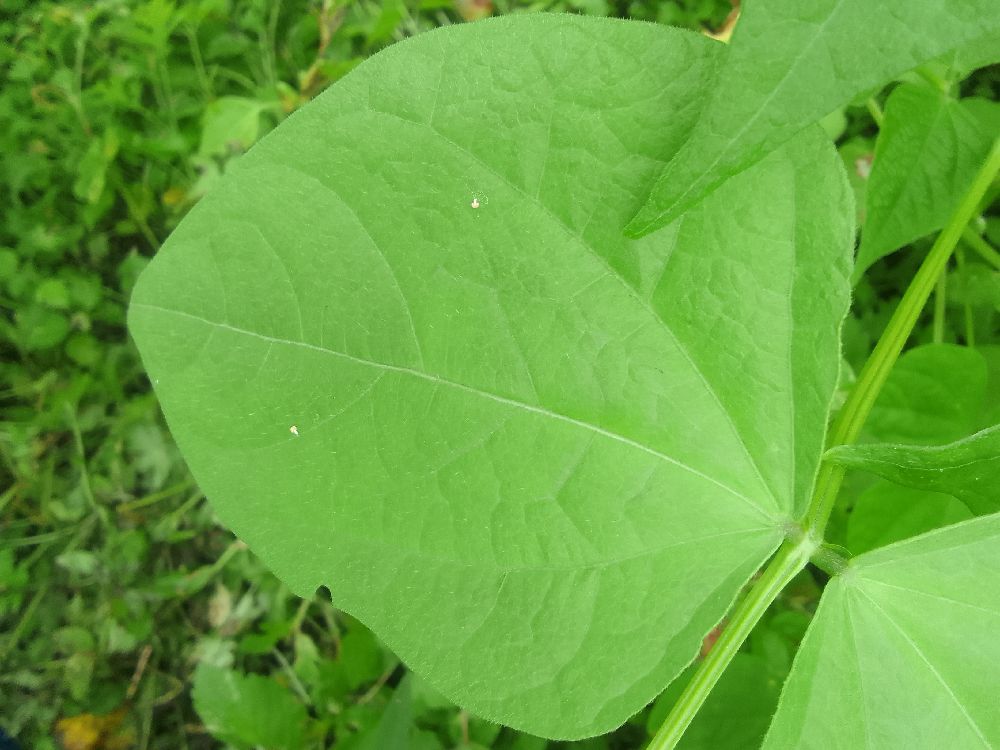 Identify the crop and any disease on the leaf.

common bean, healthy
